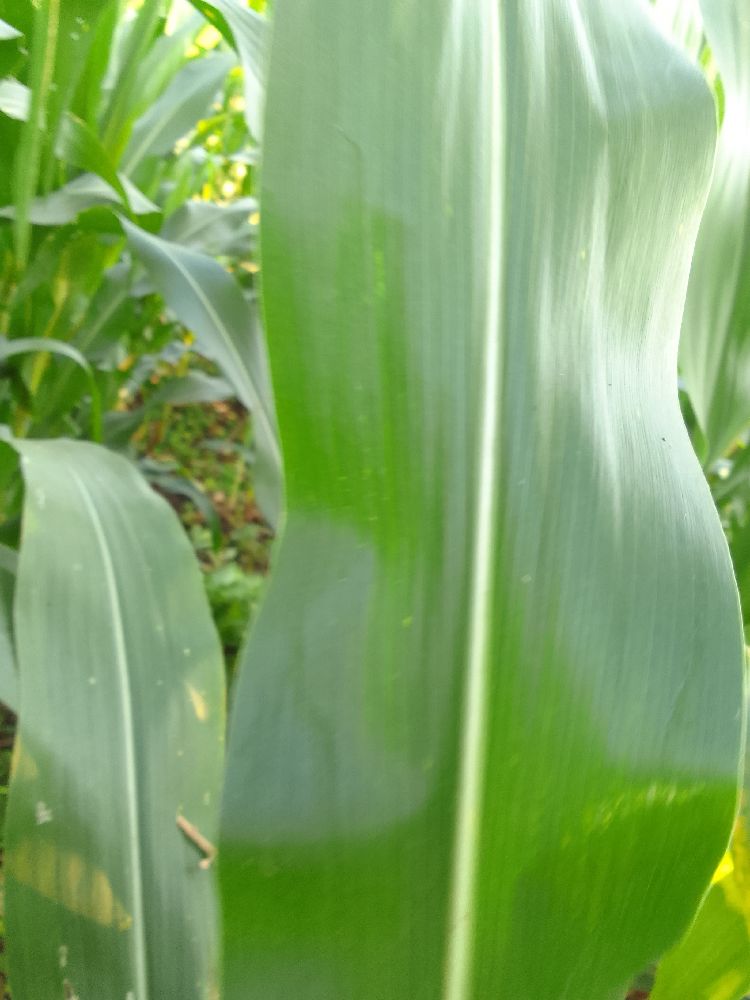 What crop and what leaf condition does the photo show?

maize, healthy
